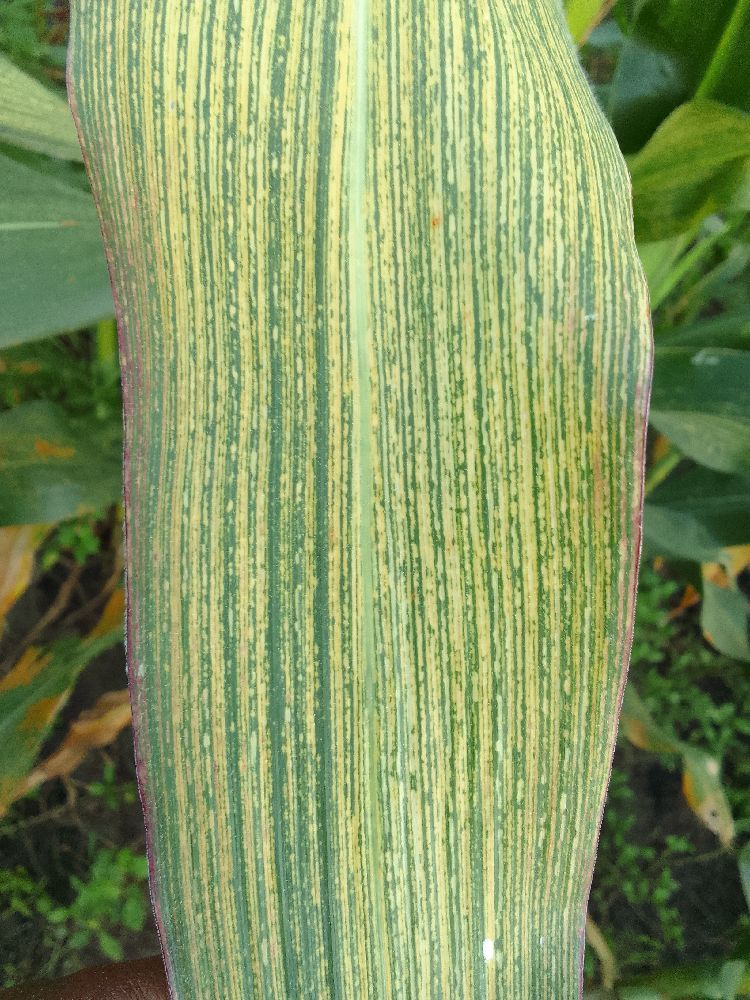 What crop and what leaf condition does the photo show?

maize, maize streak virus
